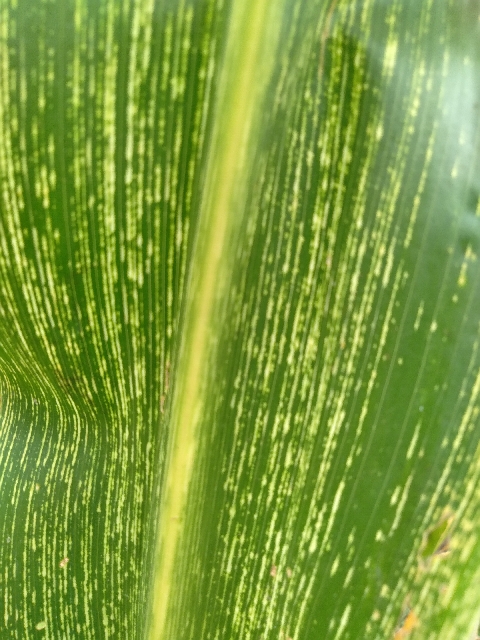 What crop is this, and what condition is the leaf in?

maize, maize streak virus
